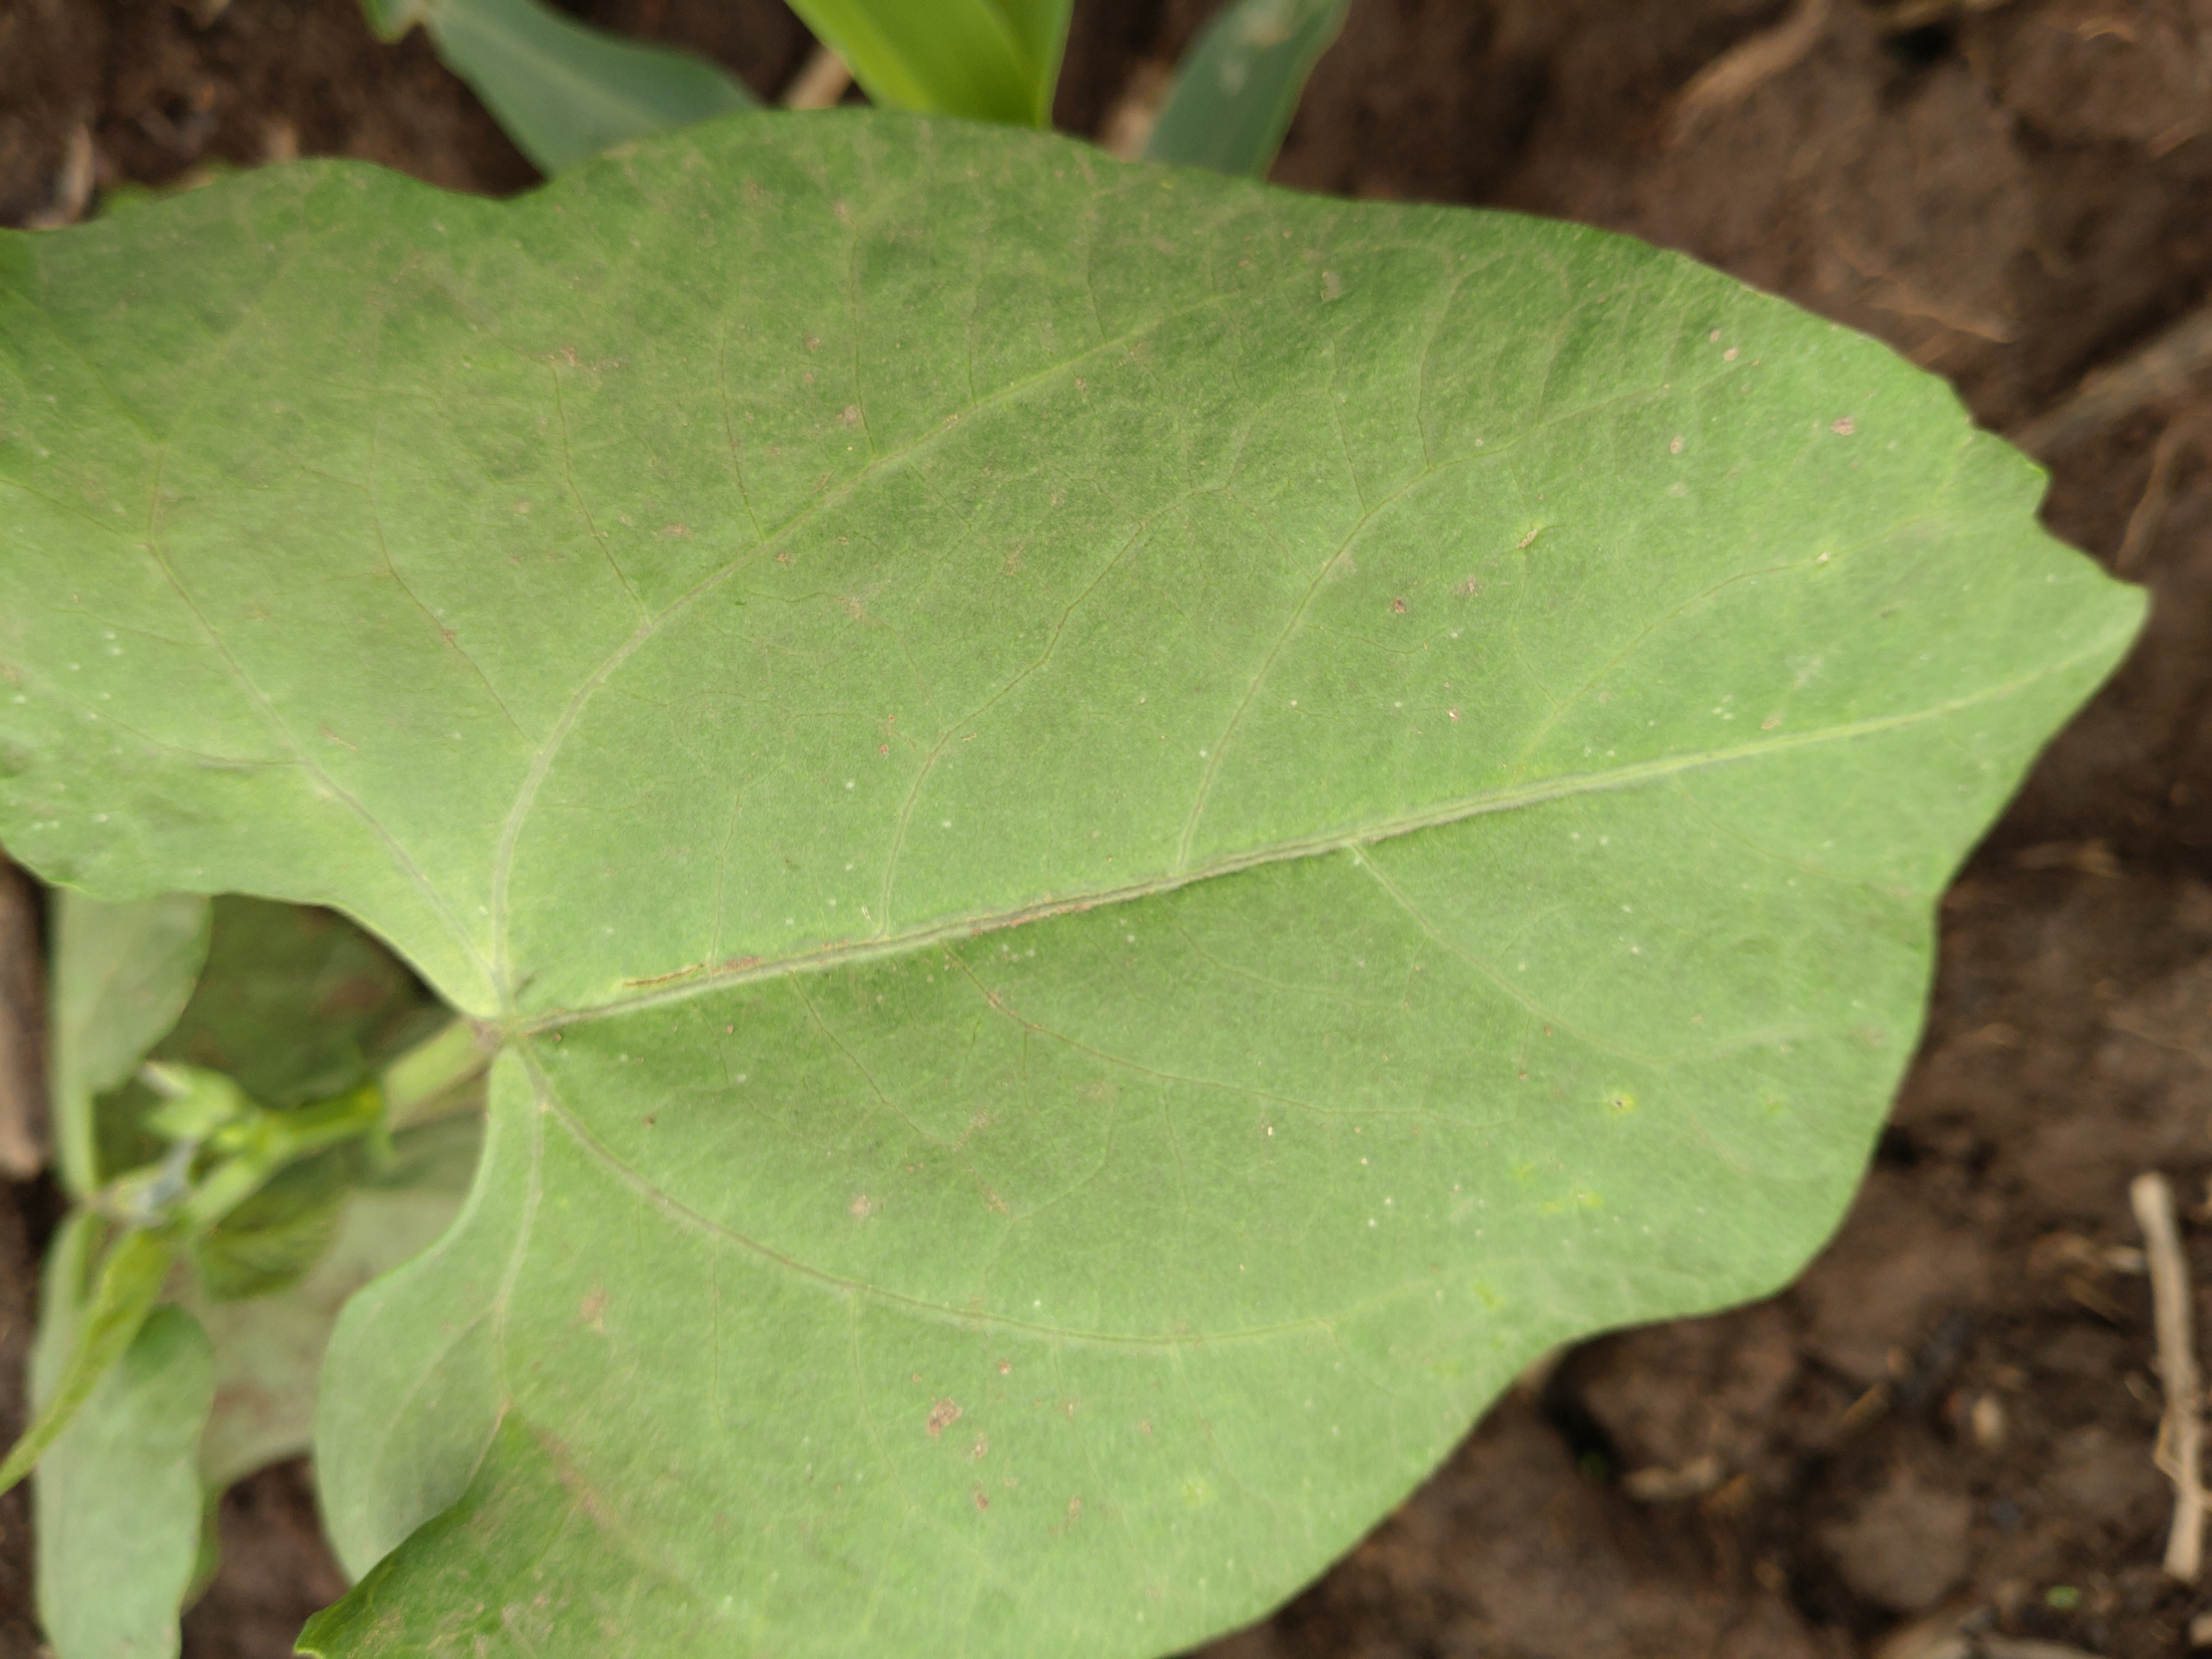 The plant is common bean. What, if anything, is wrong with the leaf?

healthy
